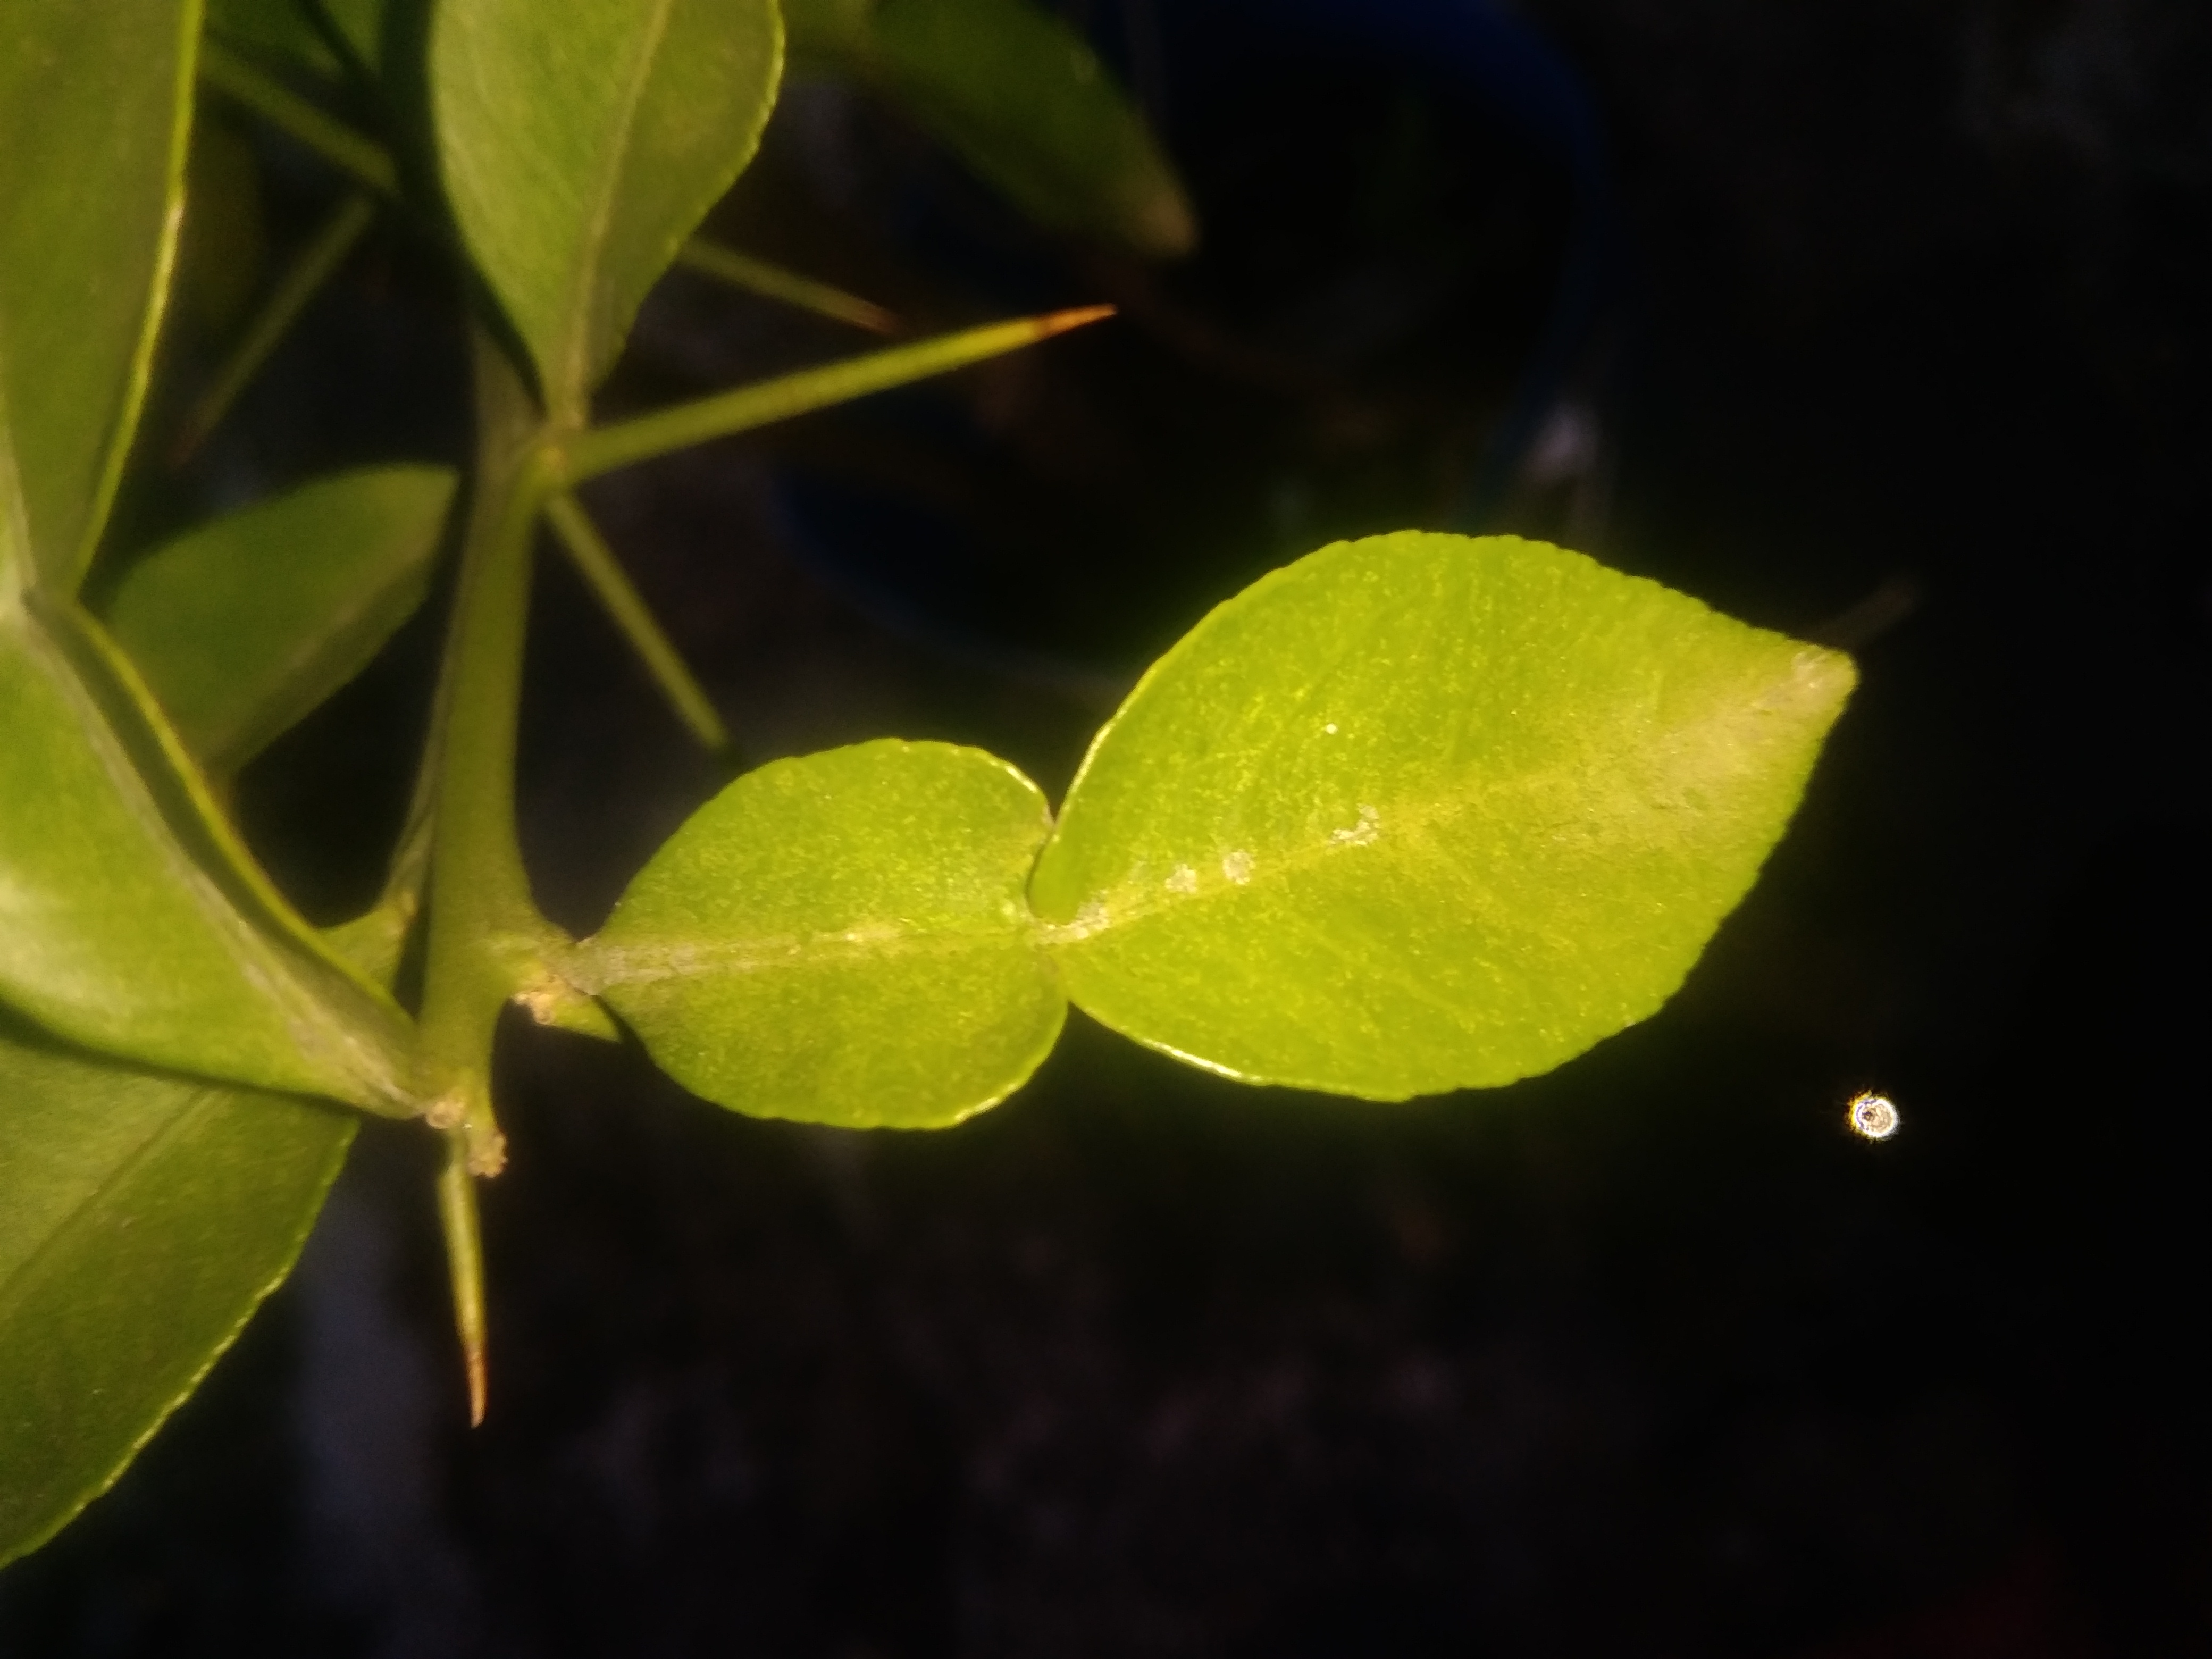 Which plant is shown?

lemon
